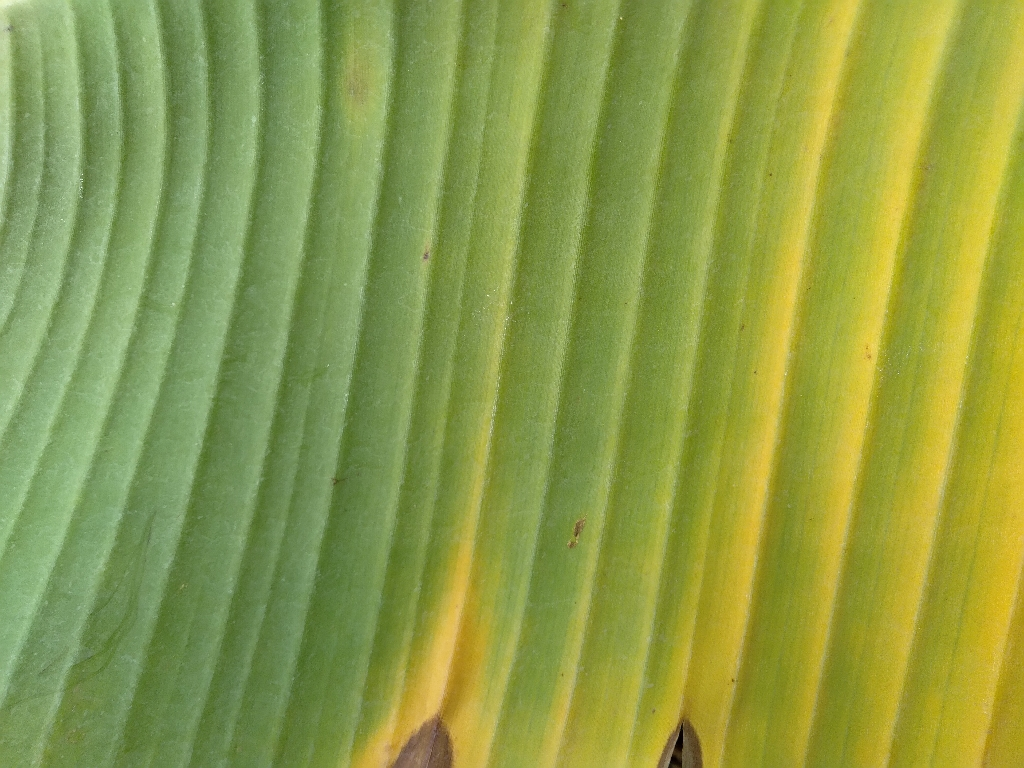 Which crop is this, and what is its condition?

banana, fusarium wilt race 1
